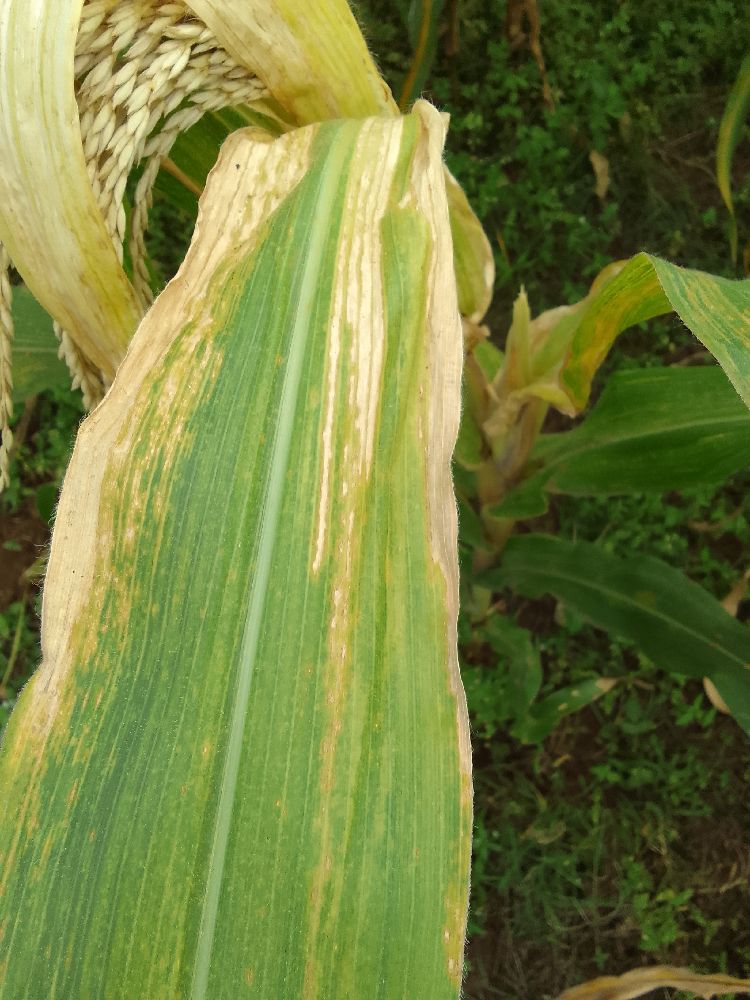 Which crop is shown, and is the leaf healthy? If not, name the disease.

maize, maize lethal necrosis
